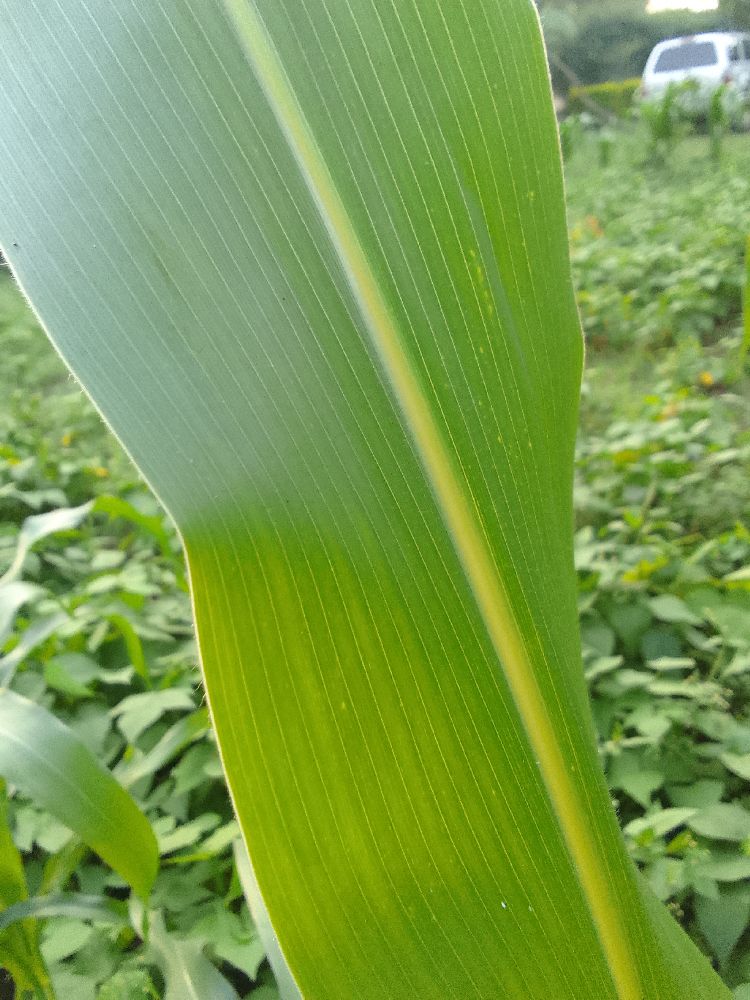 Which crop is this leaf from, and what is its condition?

maize, healthy
